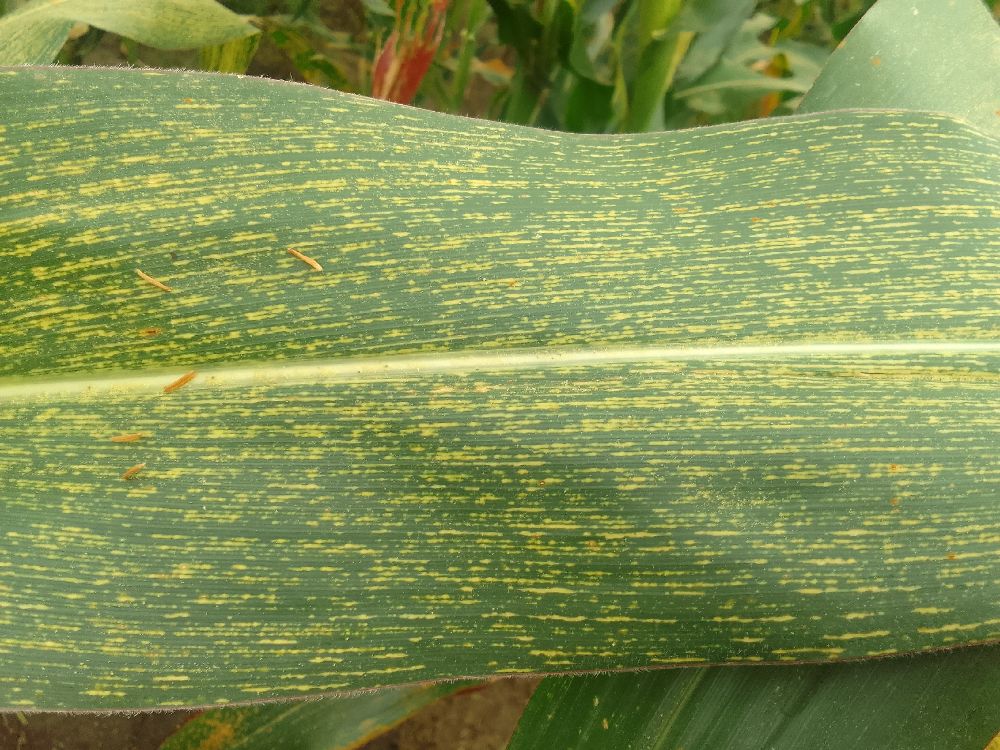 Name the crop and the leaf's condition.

maize, maize streak virus
